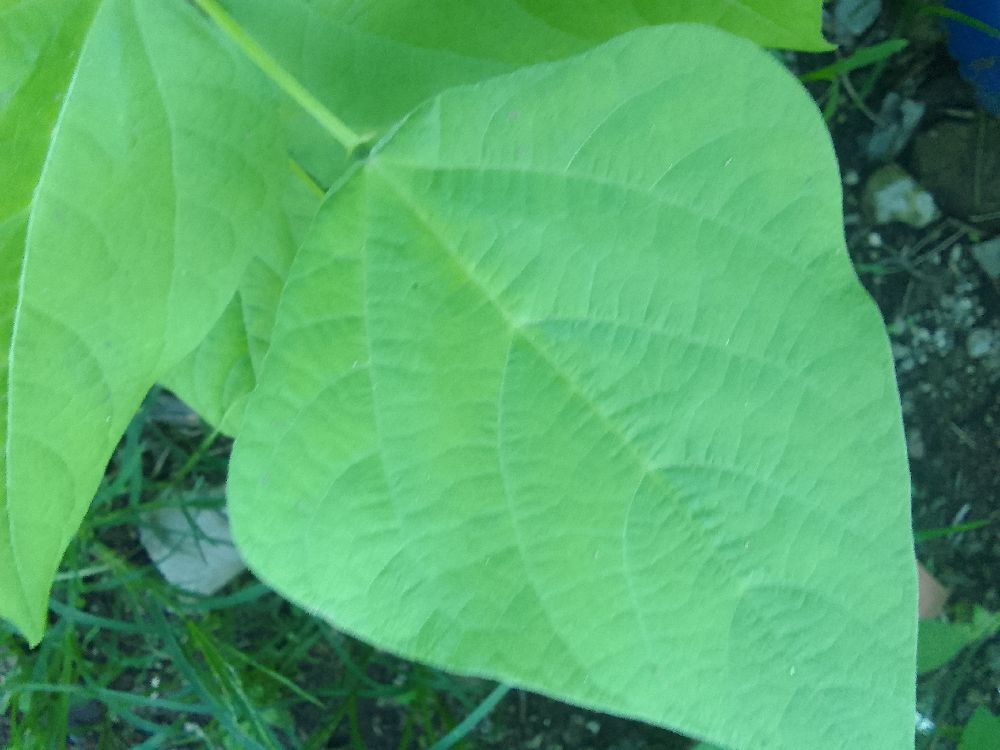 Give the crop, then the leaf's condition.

common bean, healthy
